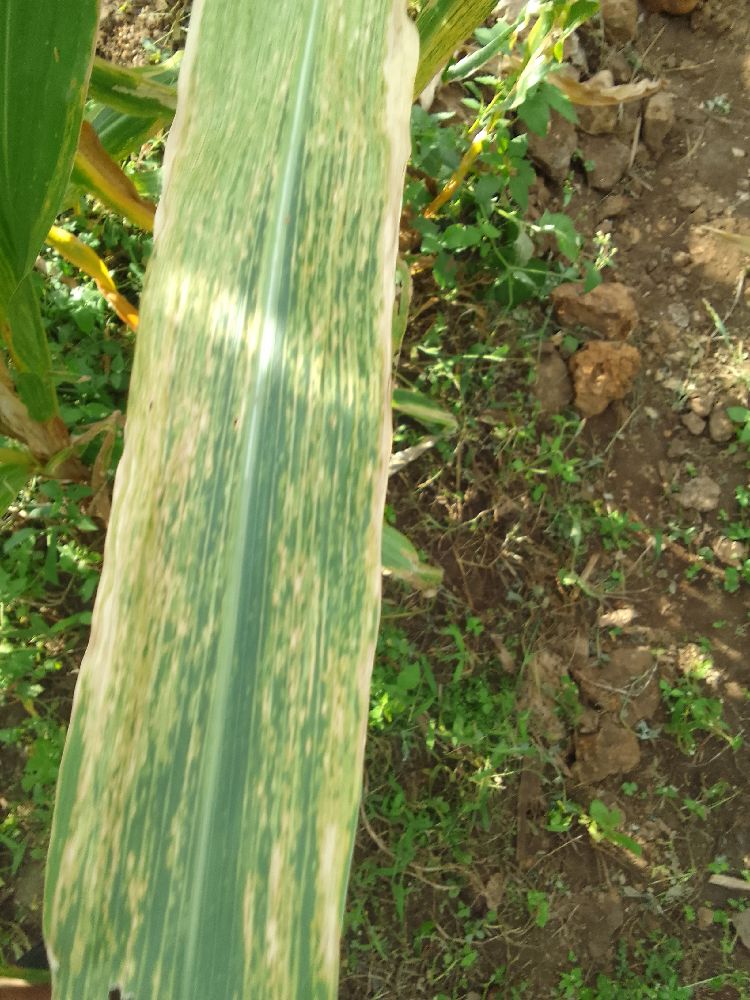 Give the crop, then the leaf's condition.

maize, maize lethal necrosis
